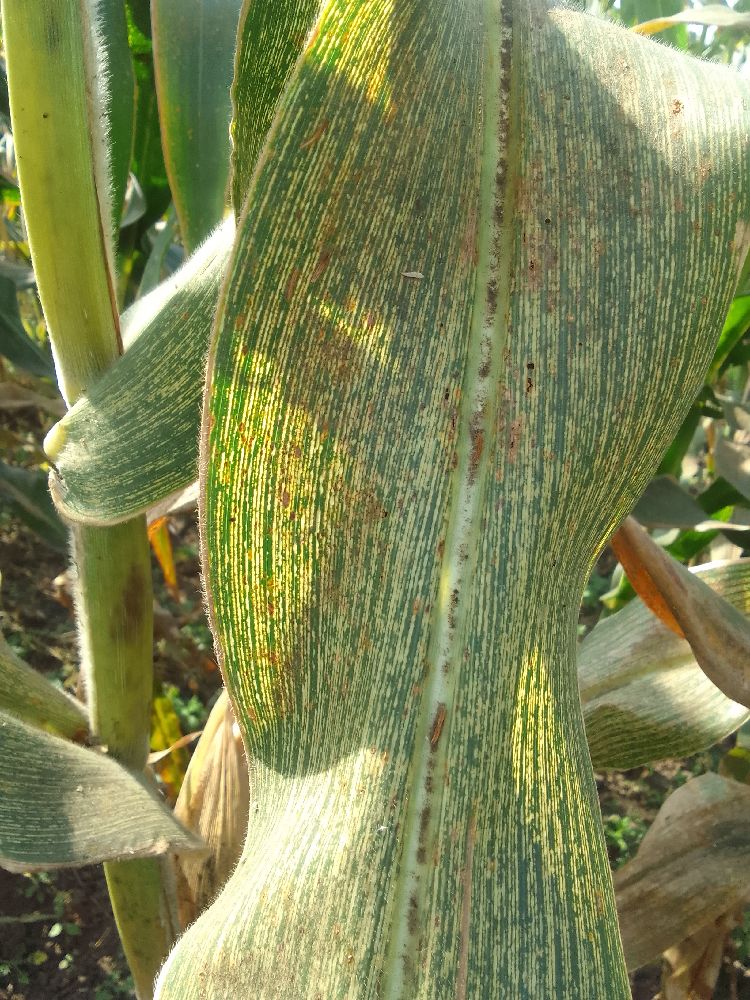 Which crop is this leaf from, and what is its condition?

maize, maize streak virus
